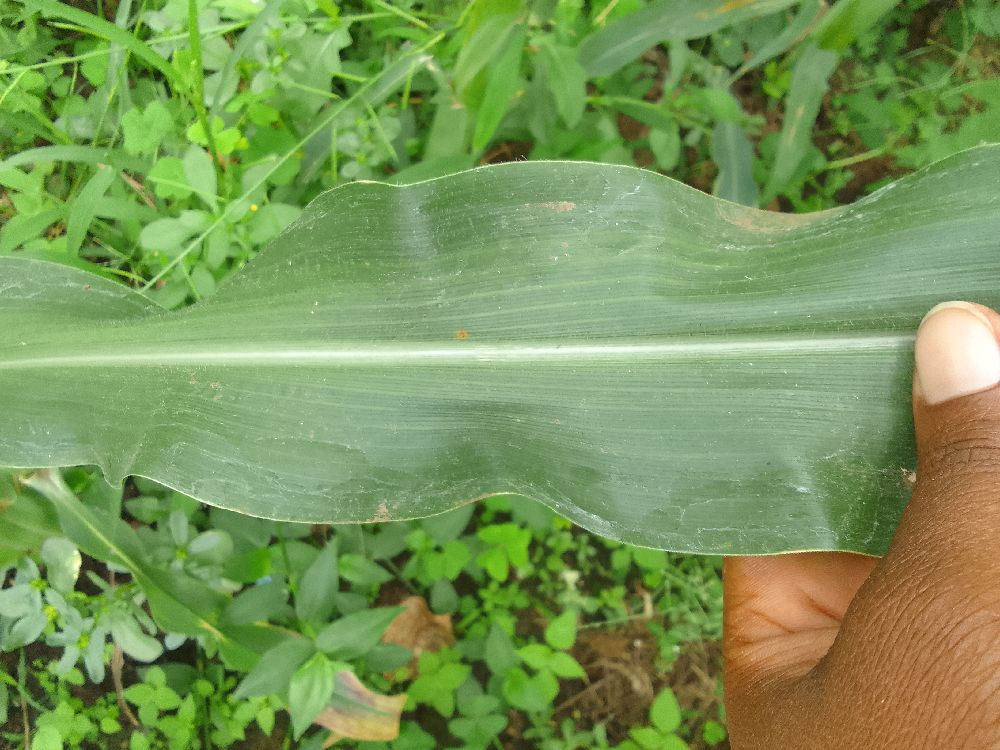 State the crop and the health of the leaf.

maize, healthy
